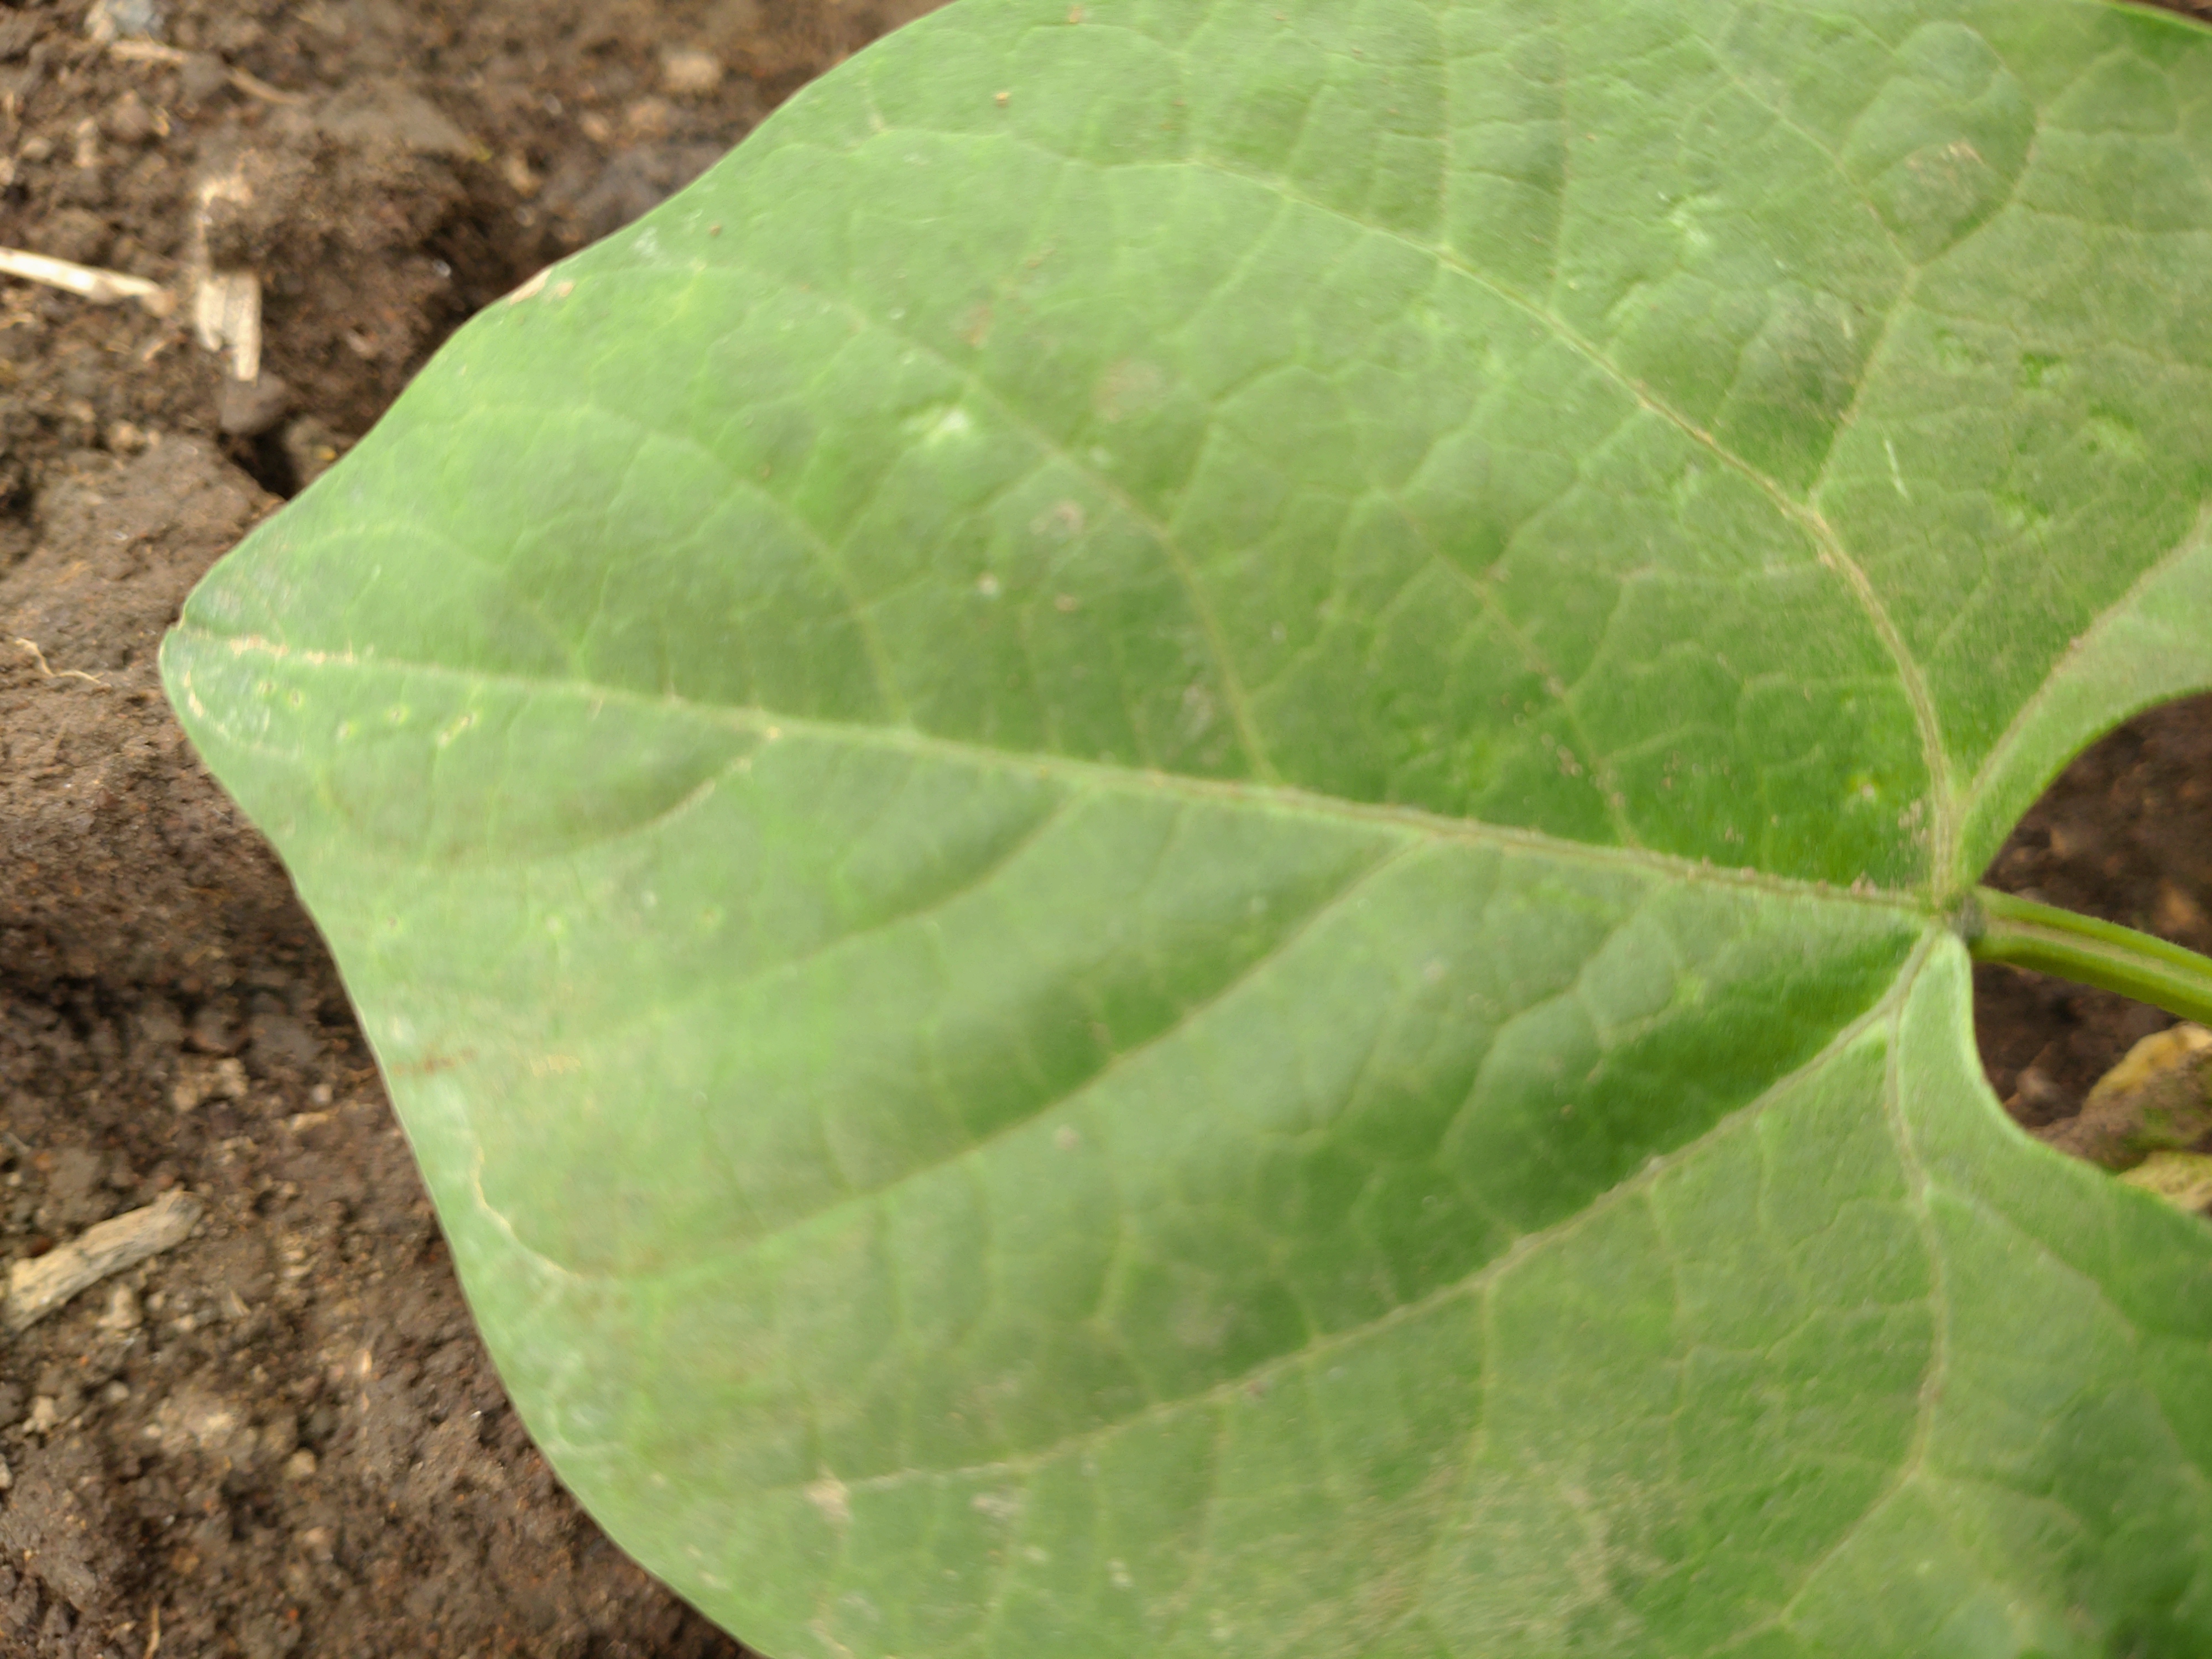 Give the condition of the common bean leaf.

healthy
